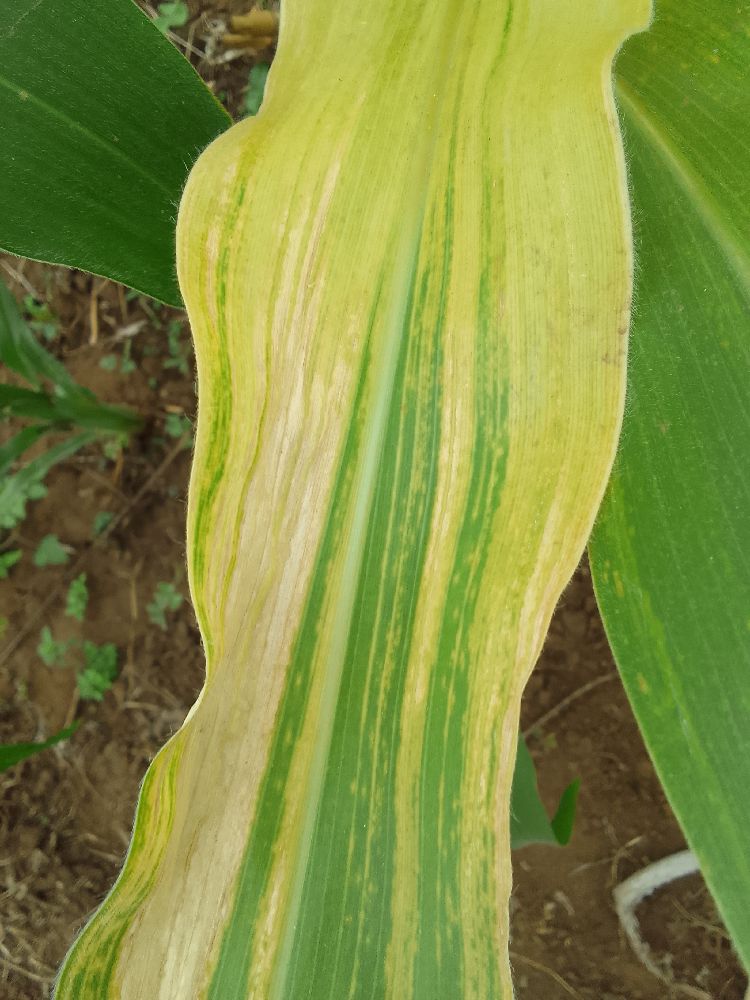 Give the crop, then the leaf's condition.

maize, maize lethal necrosis
